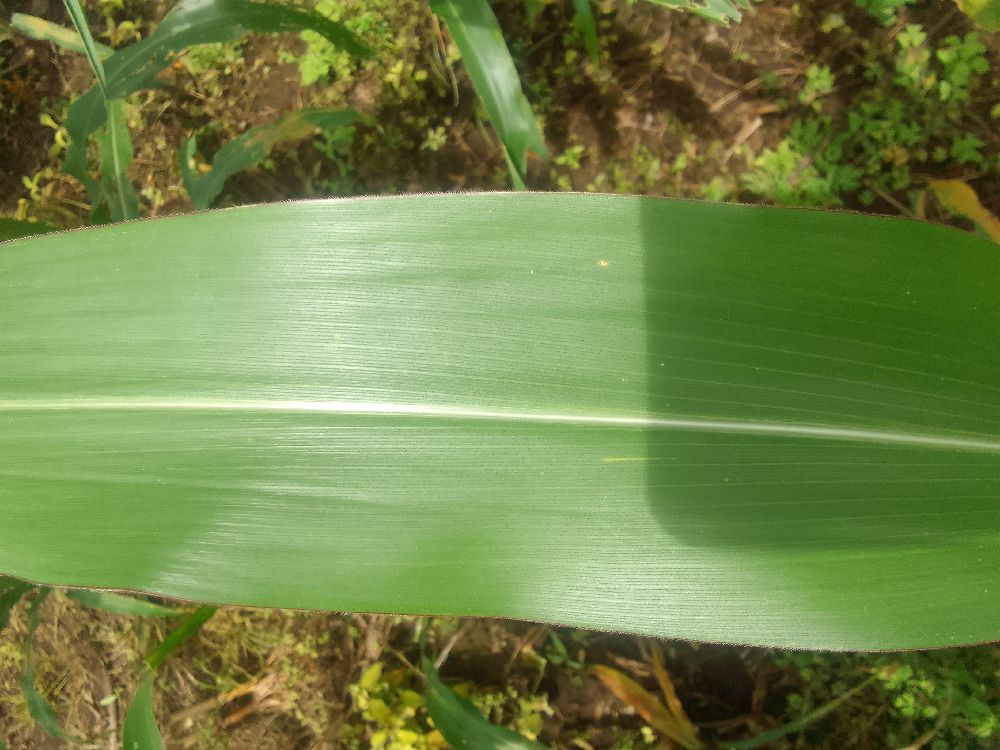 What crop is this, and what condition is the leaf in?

maize, healthy
